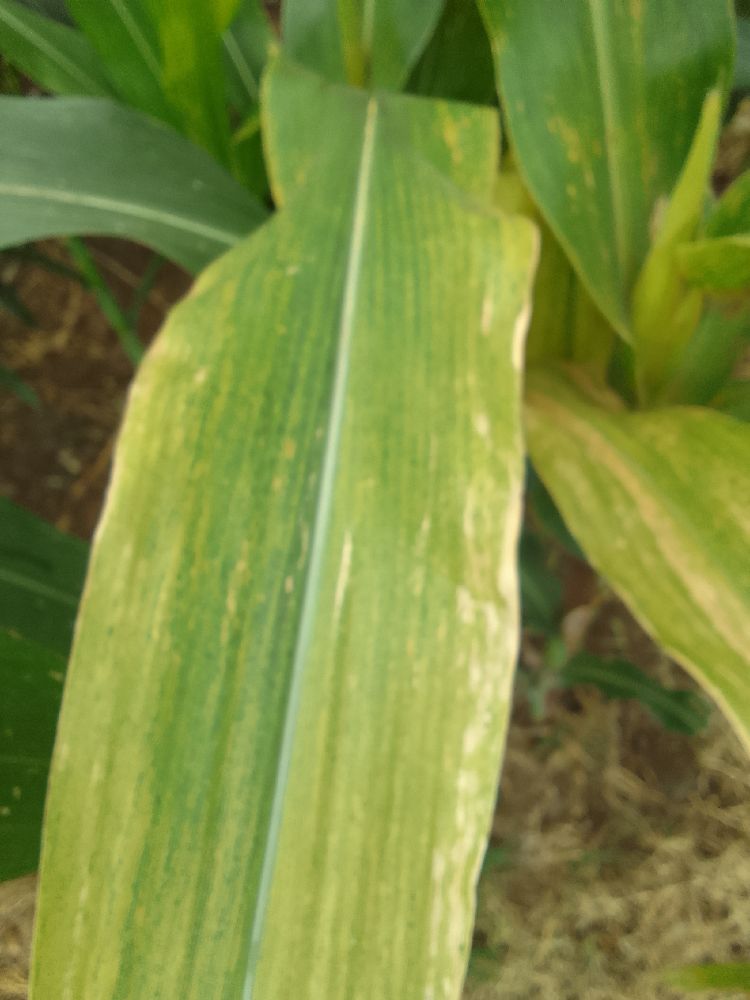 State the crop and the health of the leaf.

maize, maize lethal necrosis
